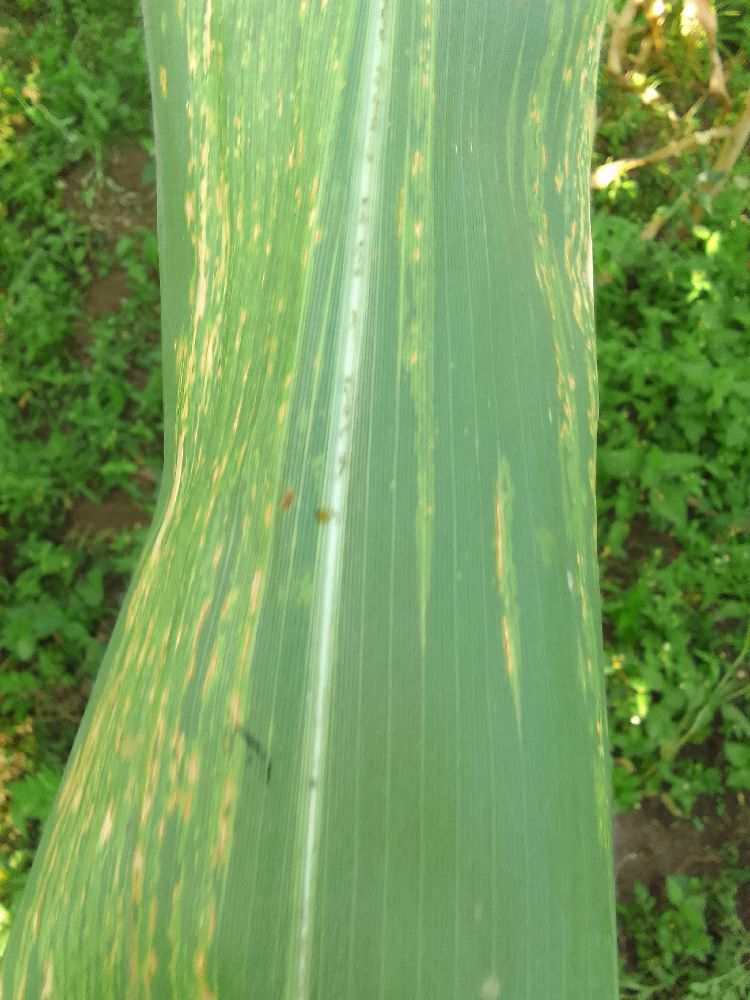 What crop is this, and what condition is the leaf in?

maize, maize lethal necrosis
